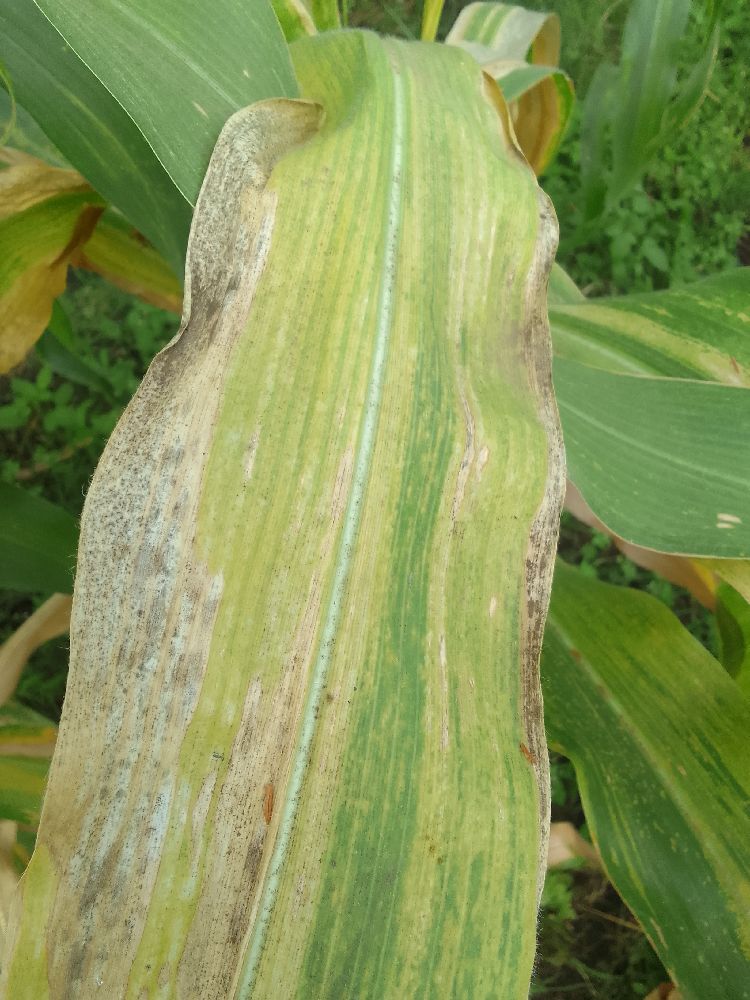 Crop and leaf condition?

maize, maize lethal necrosis
